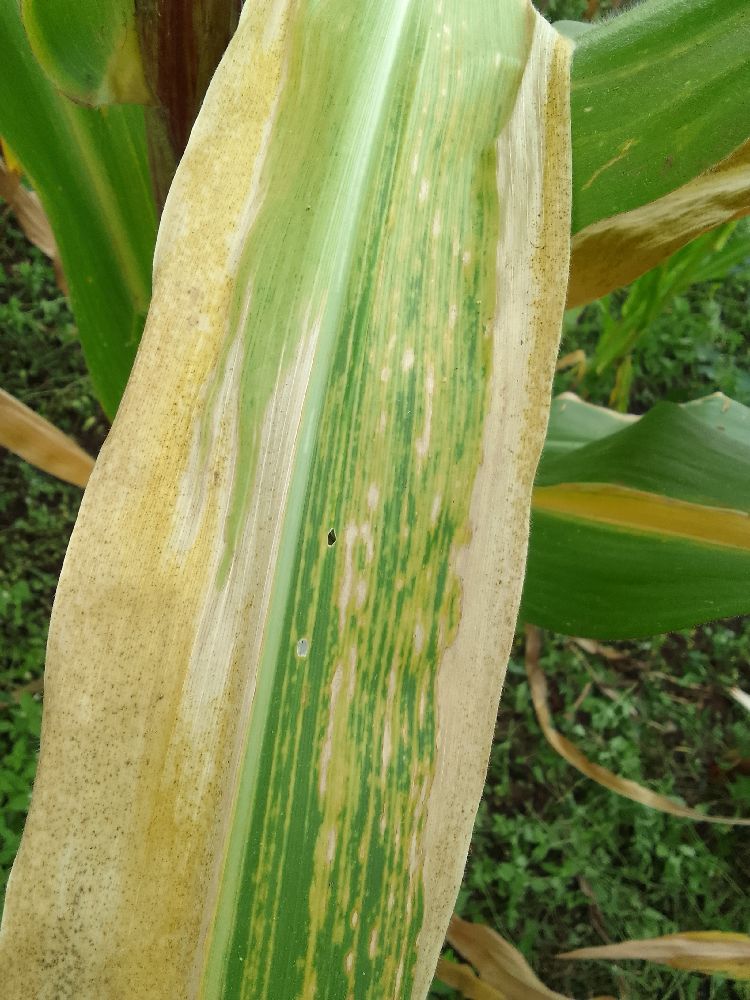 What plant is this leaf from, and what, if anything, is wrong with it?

maize, maize lethal necrosis
